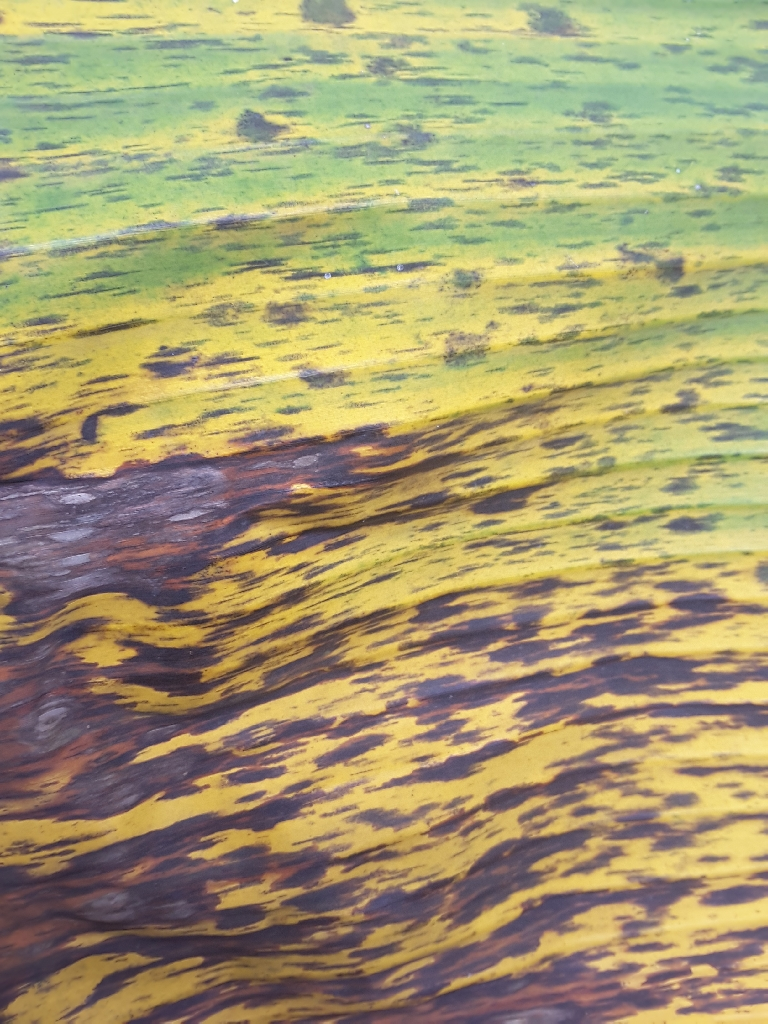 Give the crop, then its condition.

banana, black sigatoka
